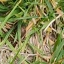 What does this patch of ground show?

grass
